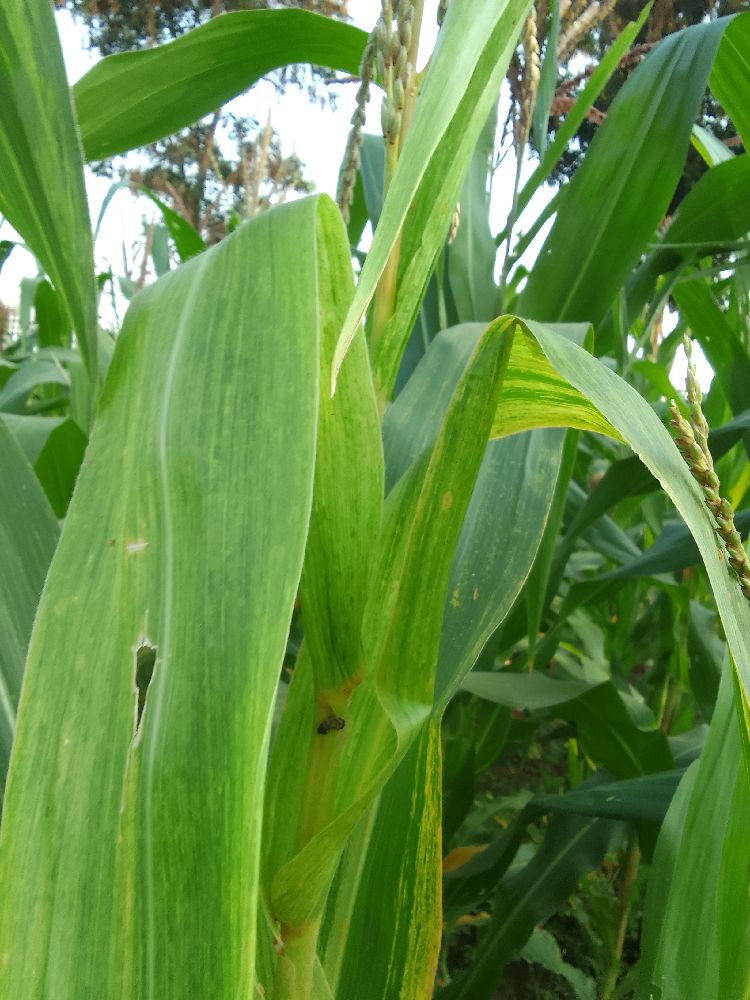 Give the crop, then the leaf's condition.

maize, maize lethal necrosis
